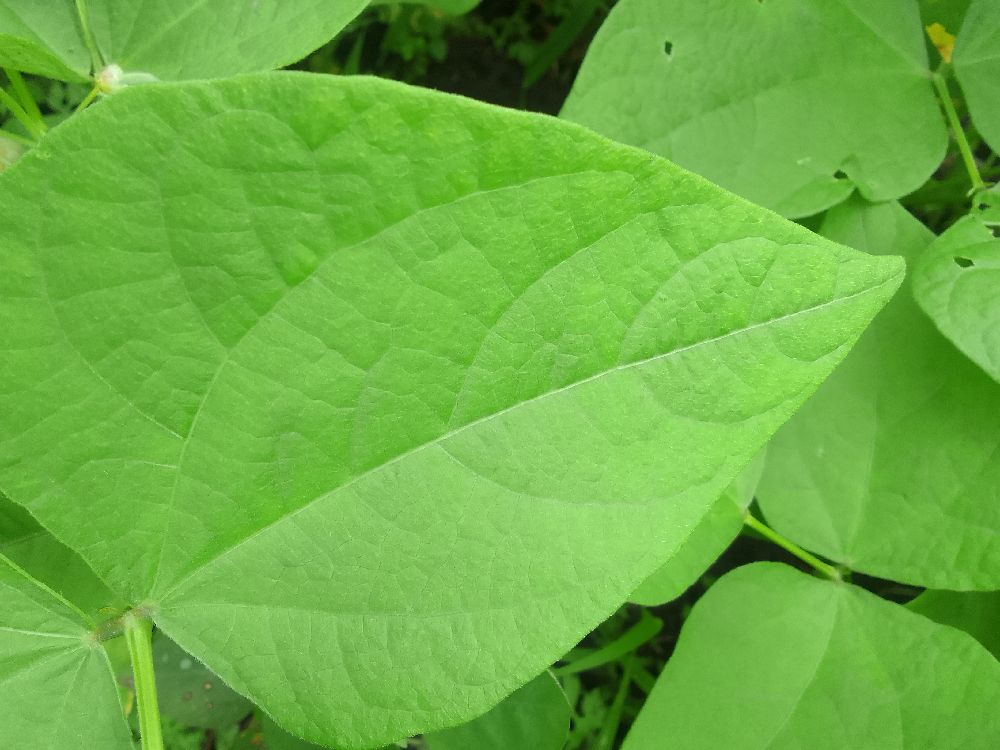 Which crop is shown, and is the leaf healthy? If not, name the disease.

common bean, healthy
